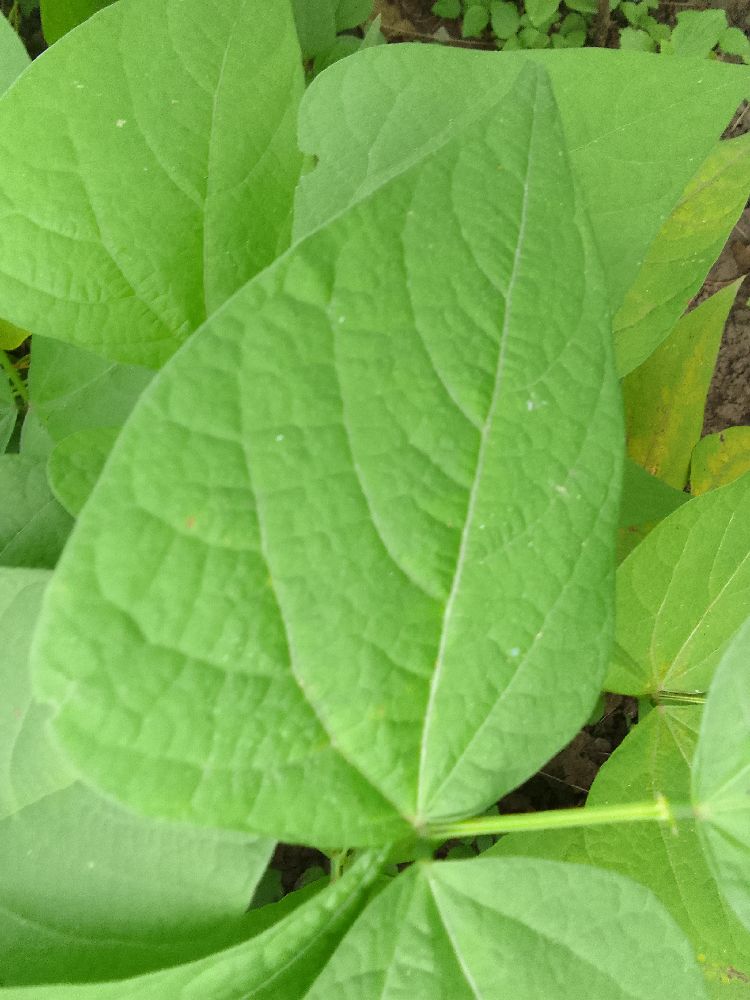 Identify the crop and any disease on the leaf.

common bean, healthy
